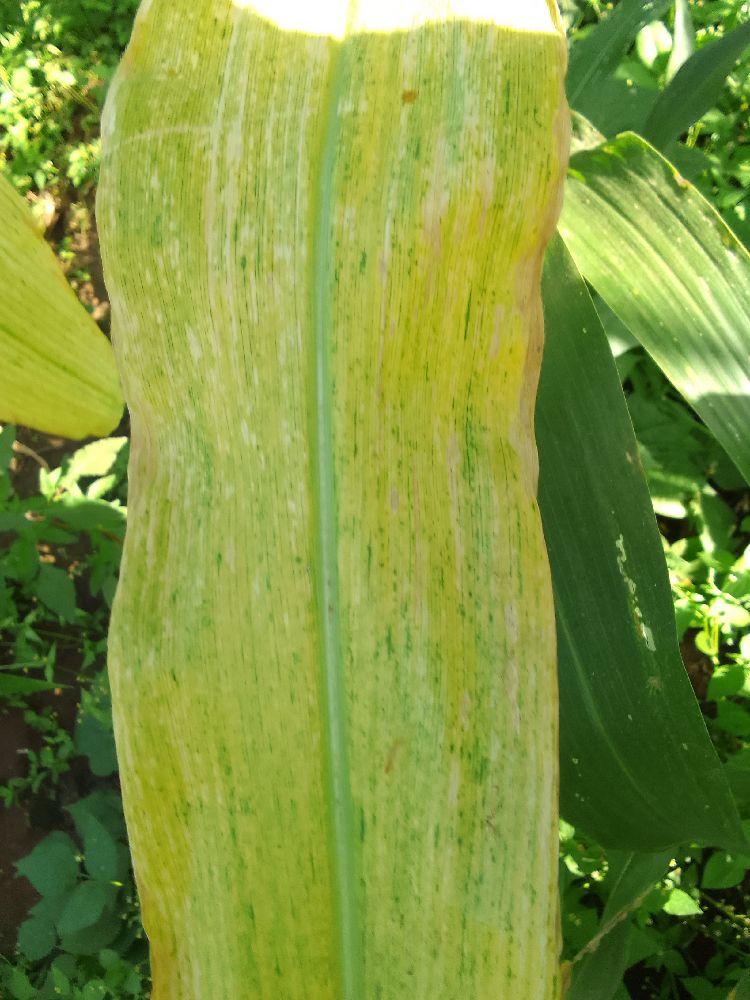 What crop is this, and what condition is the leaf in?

maize, maize lethal necrosis
